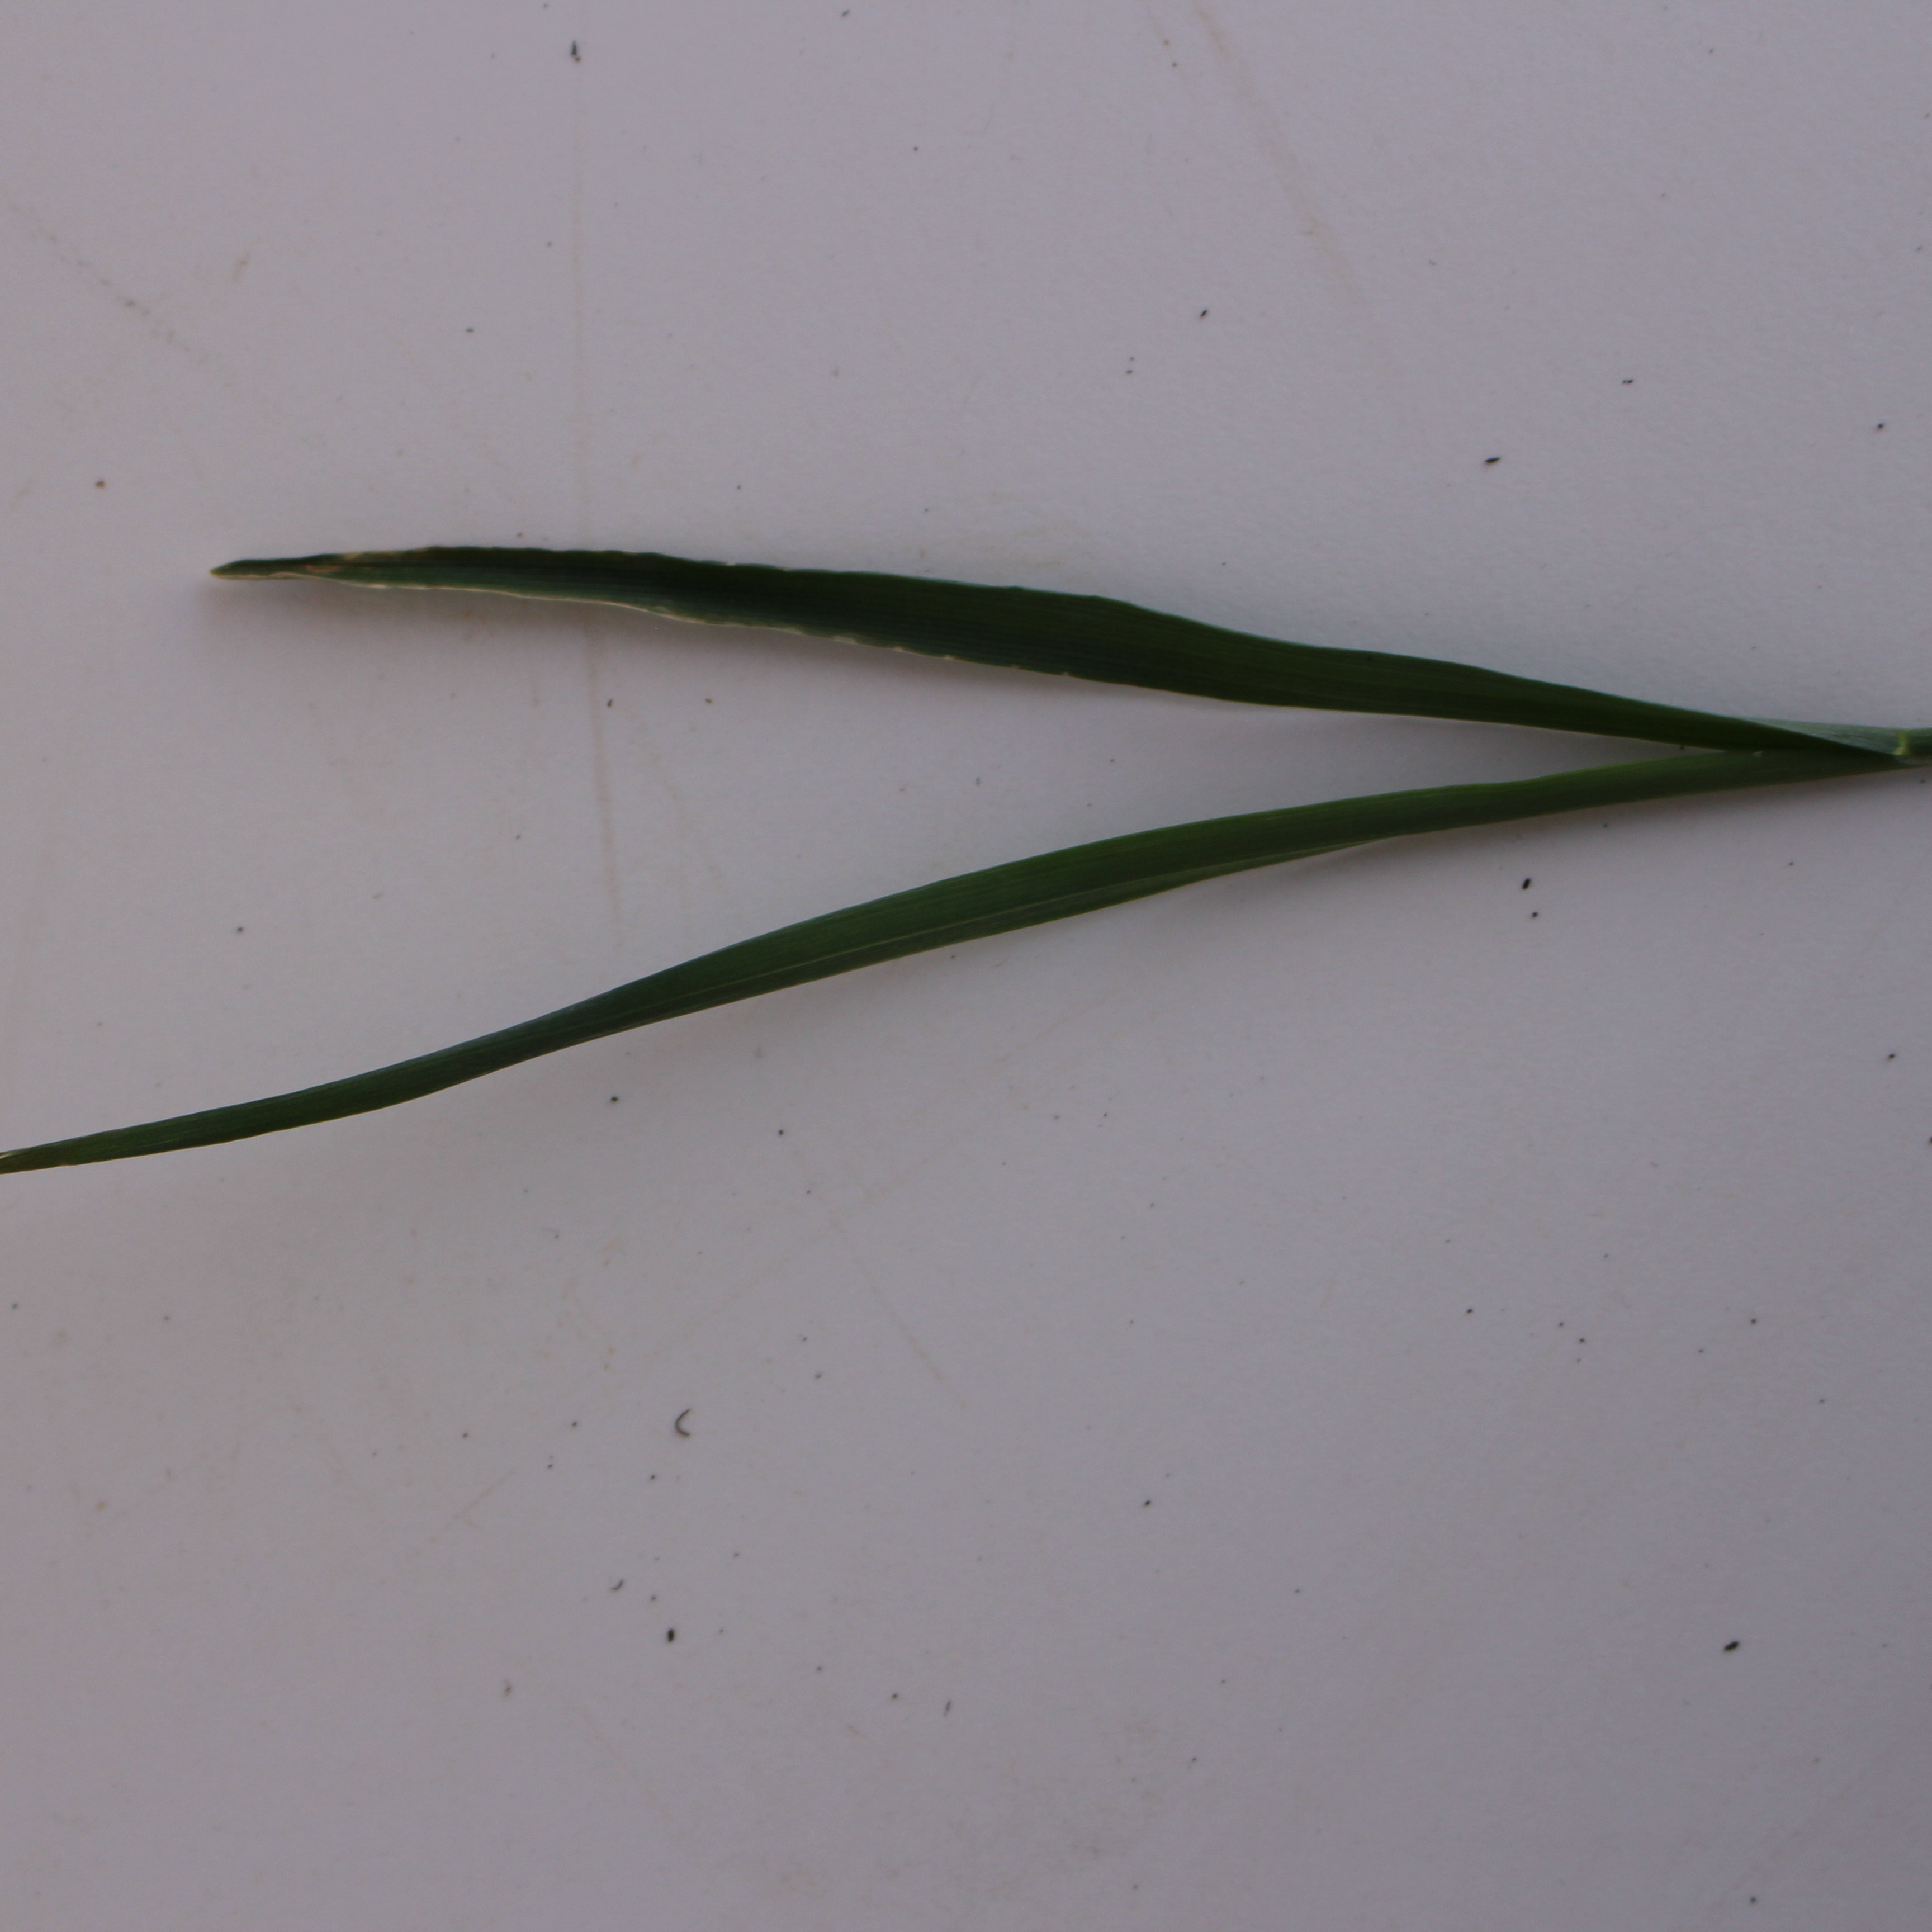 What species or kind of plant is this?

Avena sterilis
